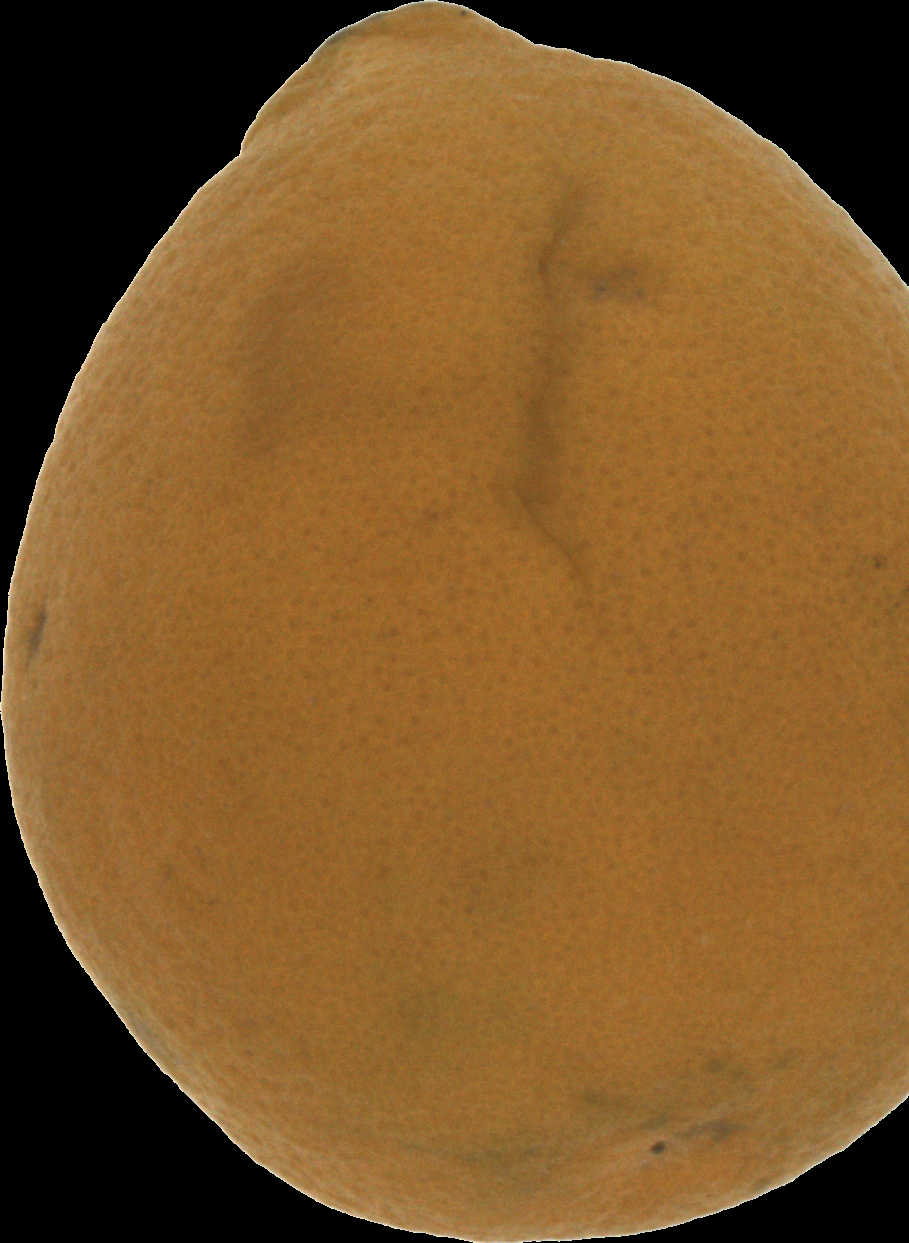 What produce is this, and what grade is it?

orange, bad
